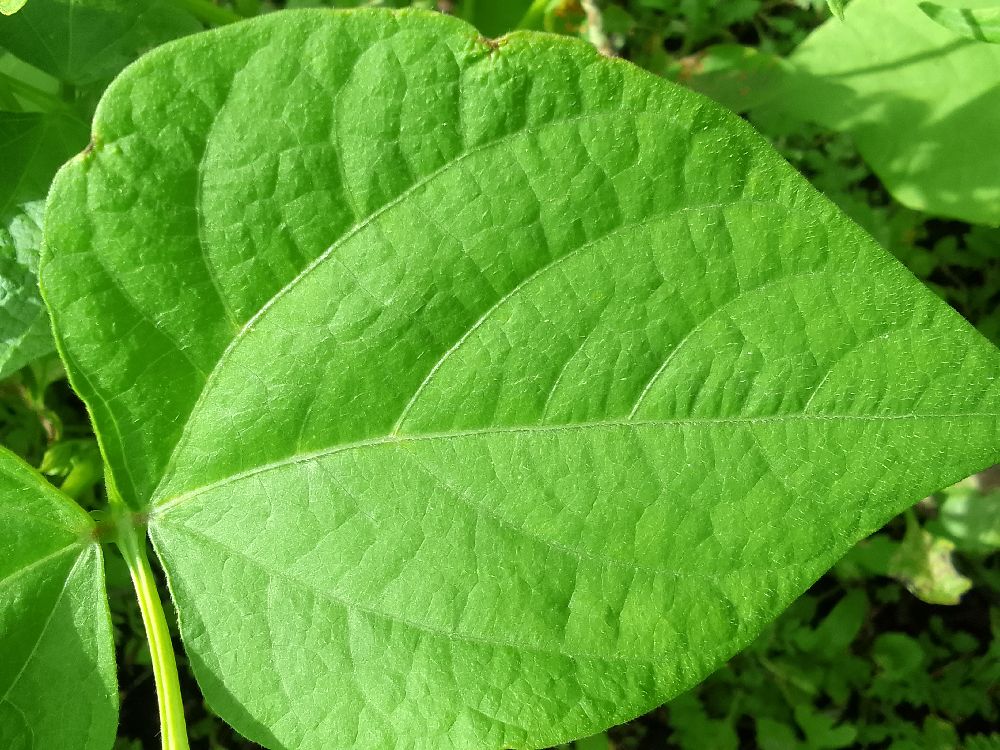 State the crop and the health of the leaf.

common bean, healthy
